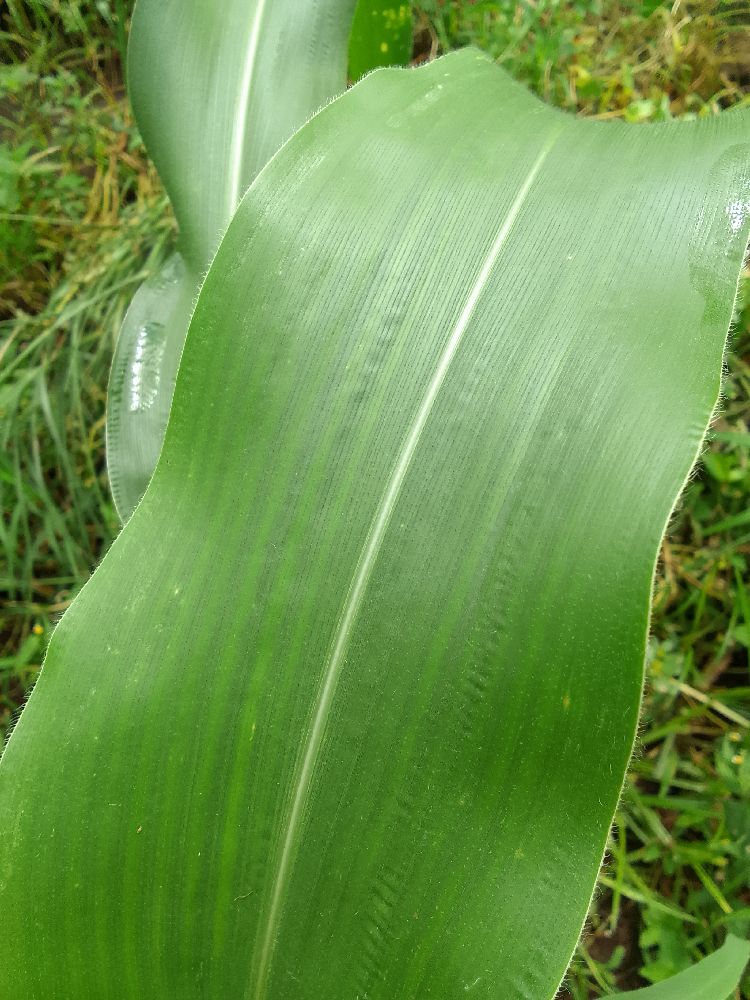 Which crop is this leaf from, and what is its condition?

maize, healthy
